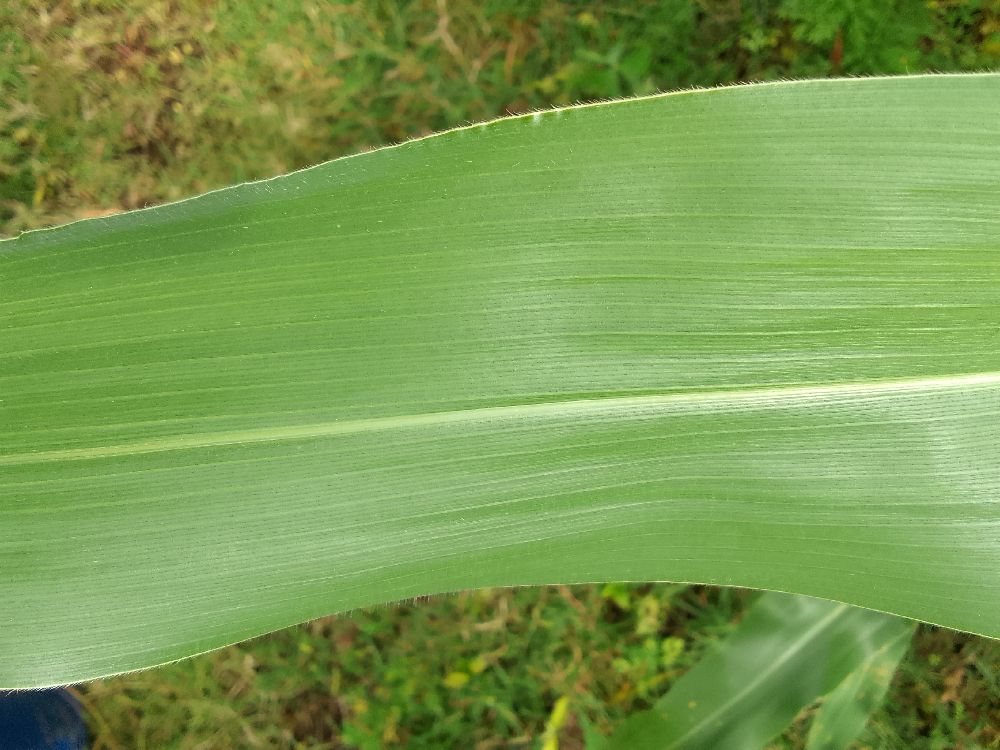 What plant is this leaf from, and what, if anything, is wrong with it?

maize, healthy
